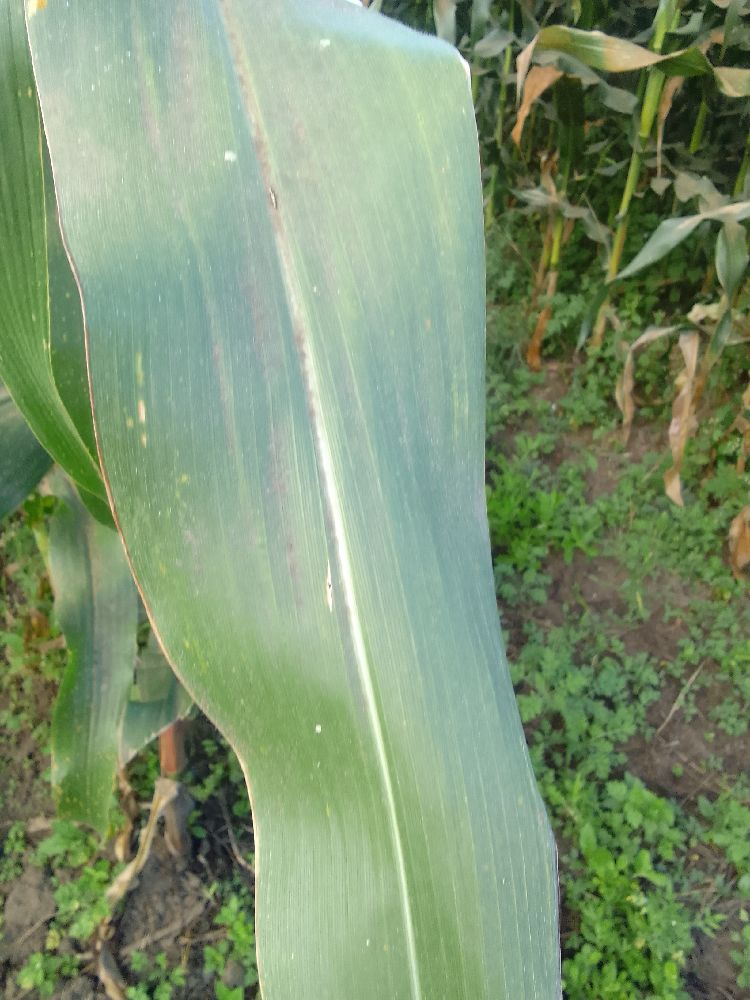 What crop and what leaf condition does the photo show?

maize, healthy
